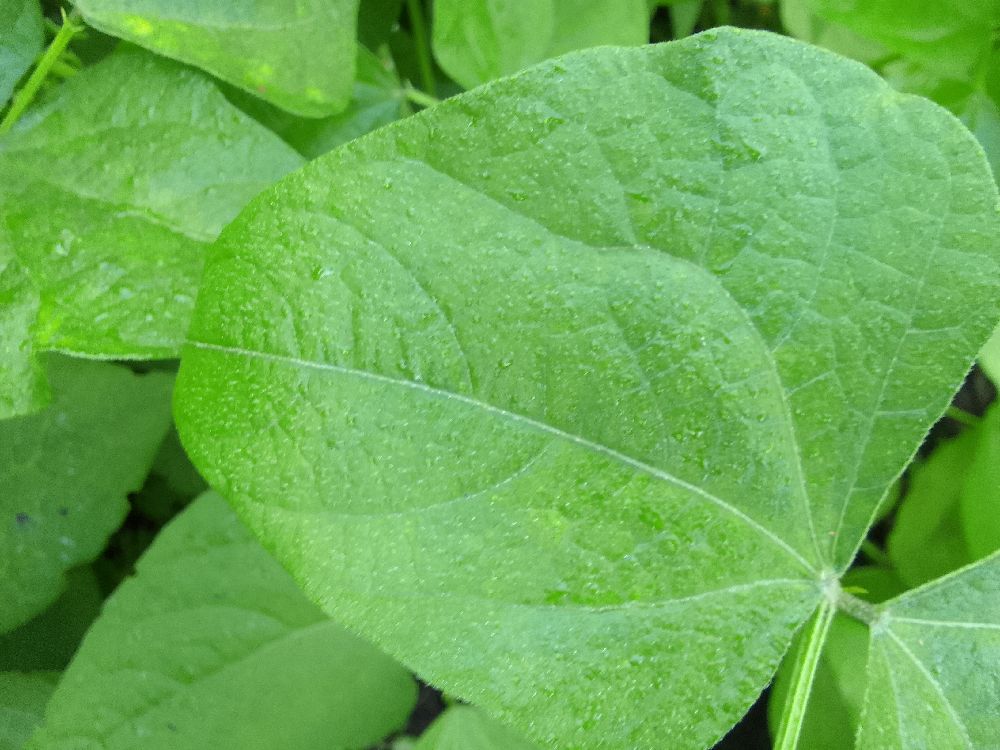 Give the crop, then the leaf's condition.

common bean, healthy
